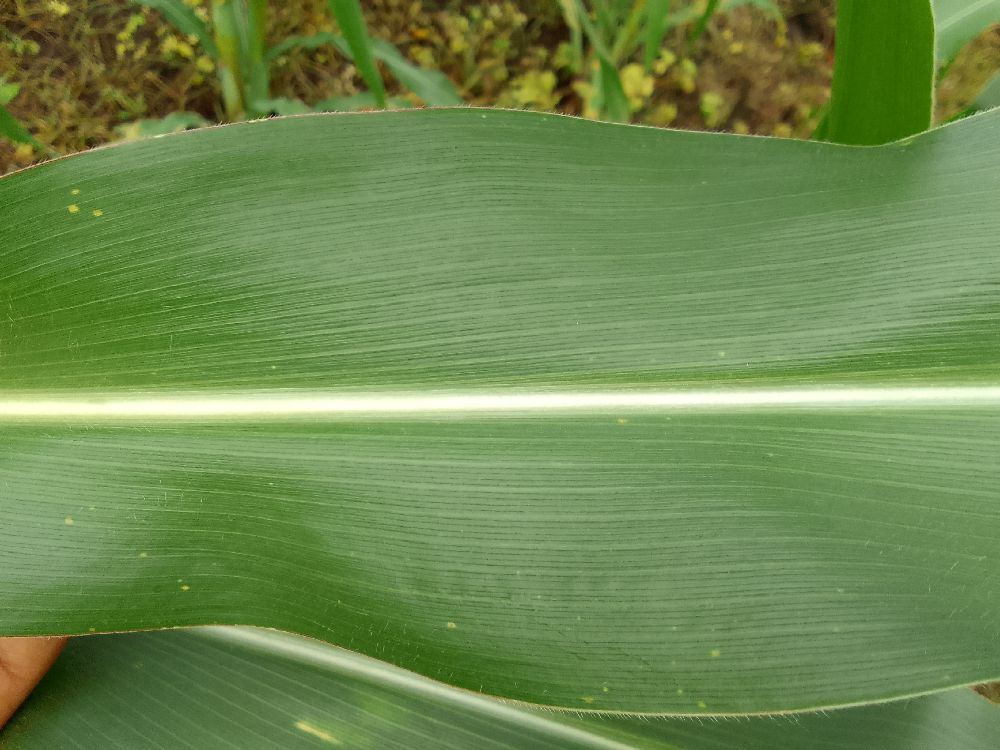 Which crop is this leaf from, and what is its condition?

maize, healthy
